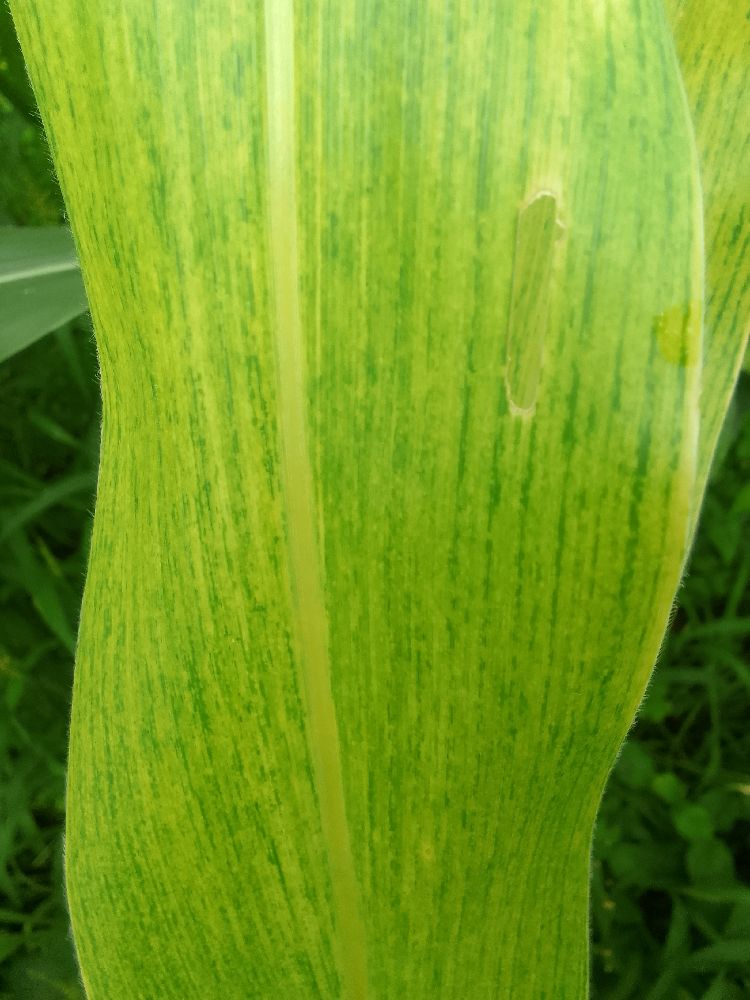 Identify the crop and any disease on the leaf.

maize, maize lethal necrosis
